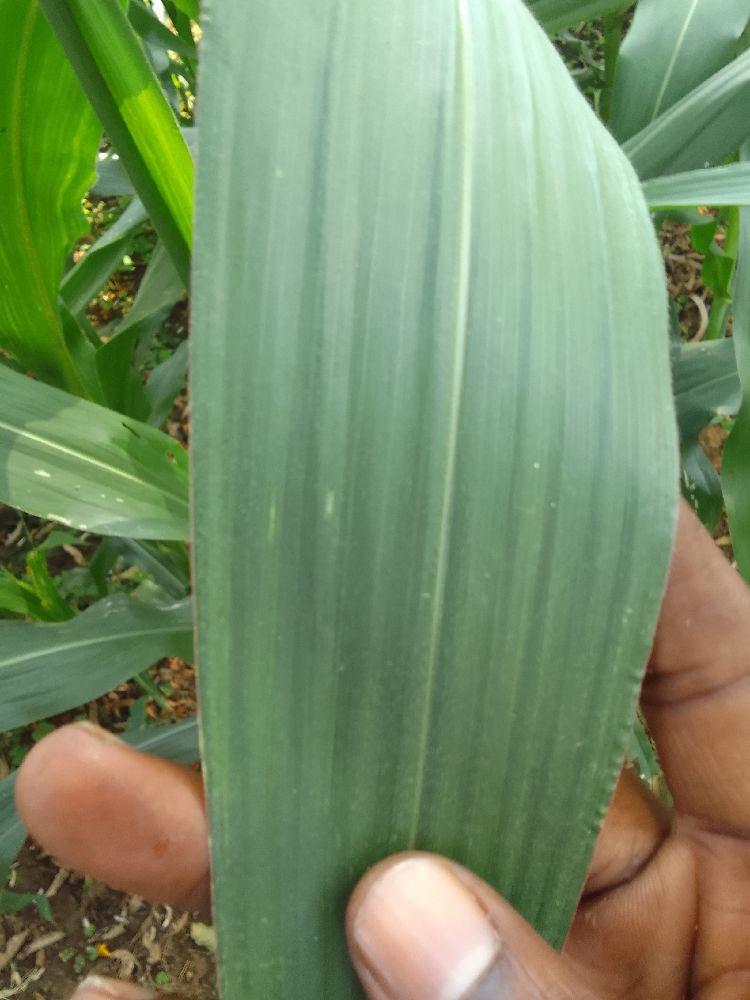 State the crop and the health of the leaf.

maize, healthy
